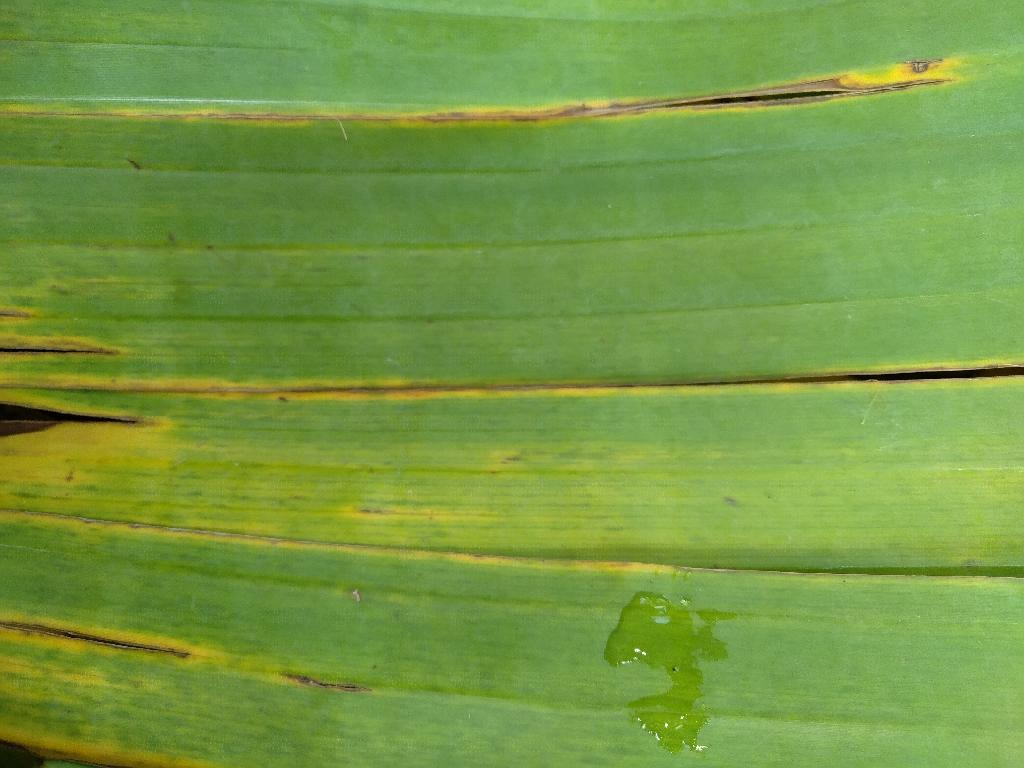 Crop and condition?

banana, fusarium wilt race 1
